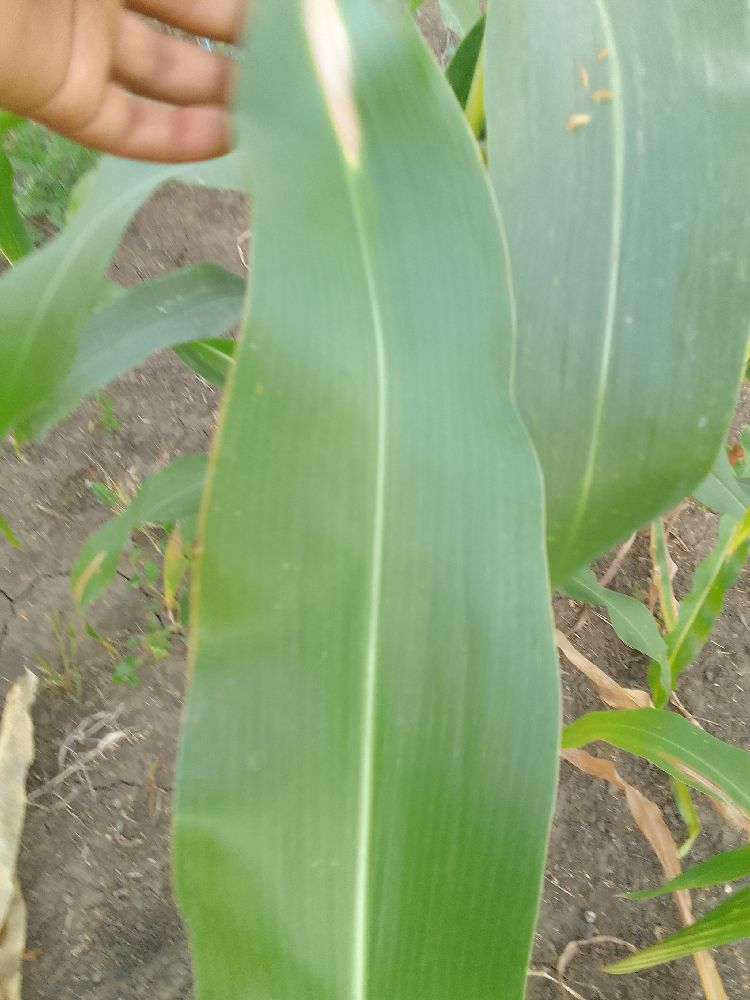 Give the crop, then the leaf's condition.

maize, healthy
